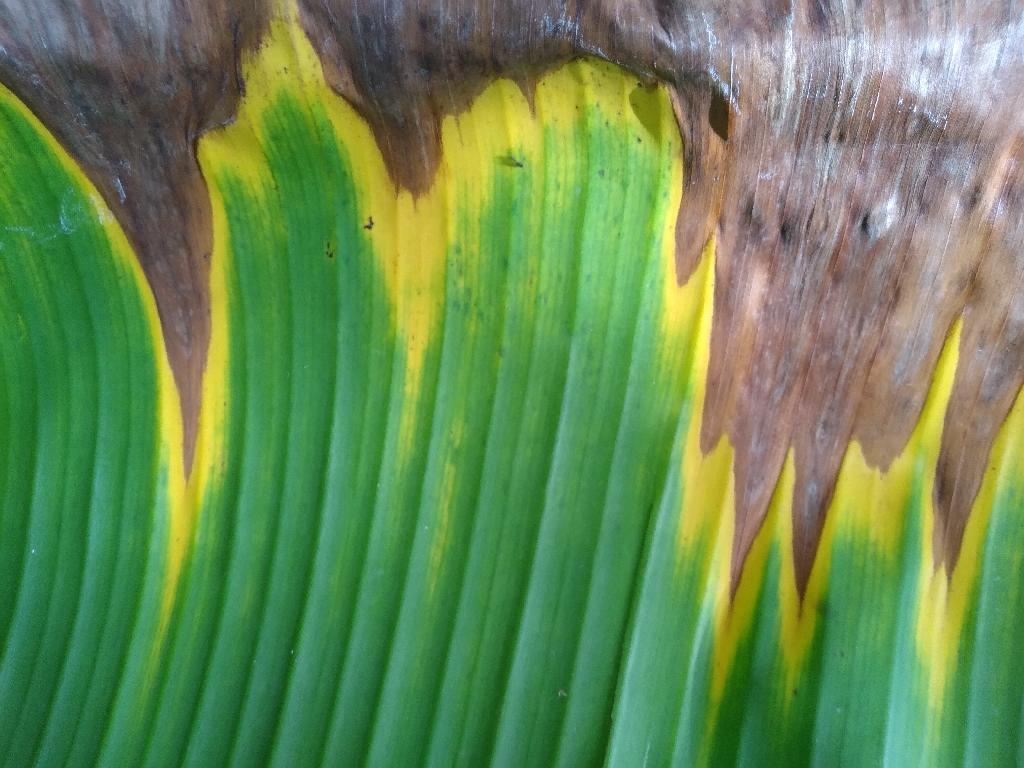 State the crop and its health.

banana, fusarium wilt race 1
